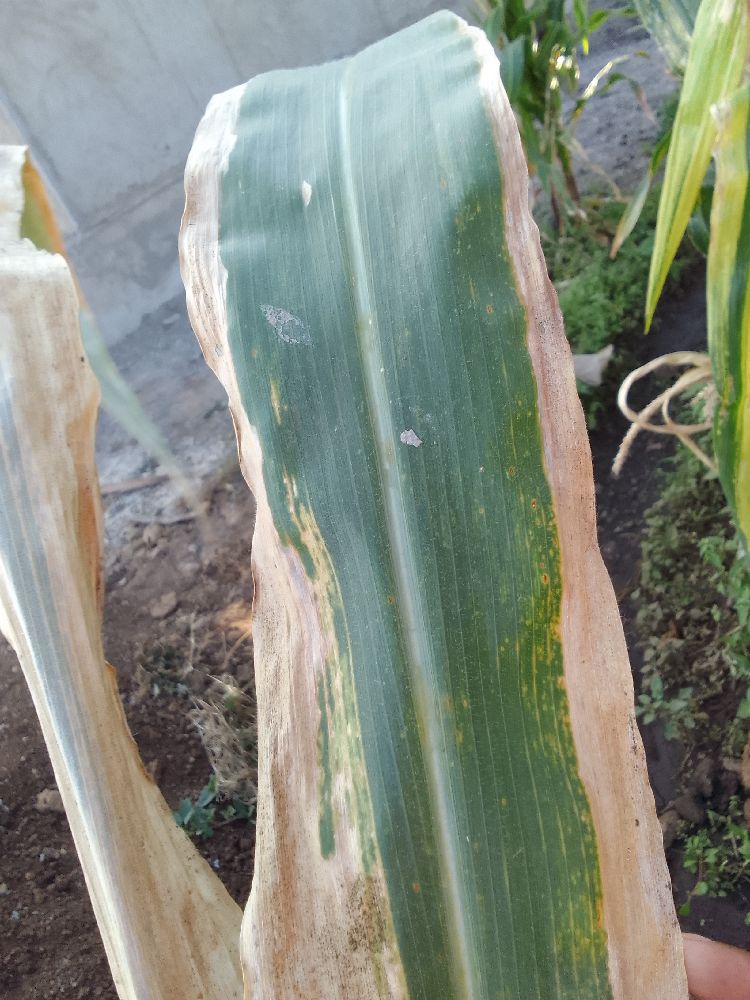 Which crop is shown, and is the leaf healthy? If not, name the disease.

maize, maize lethal necrosis
